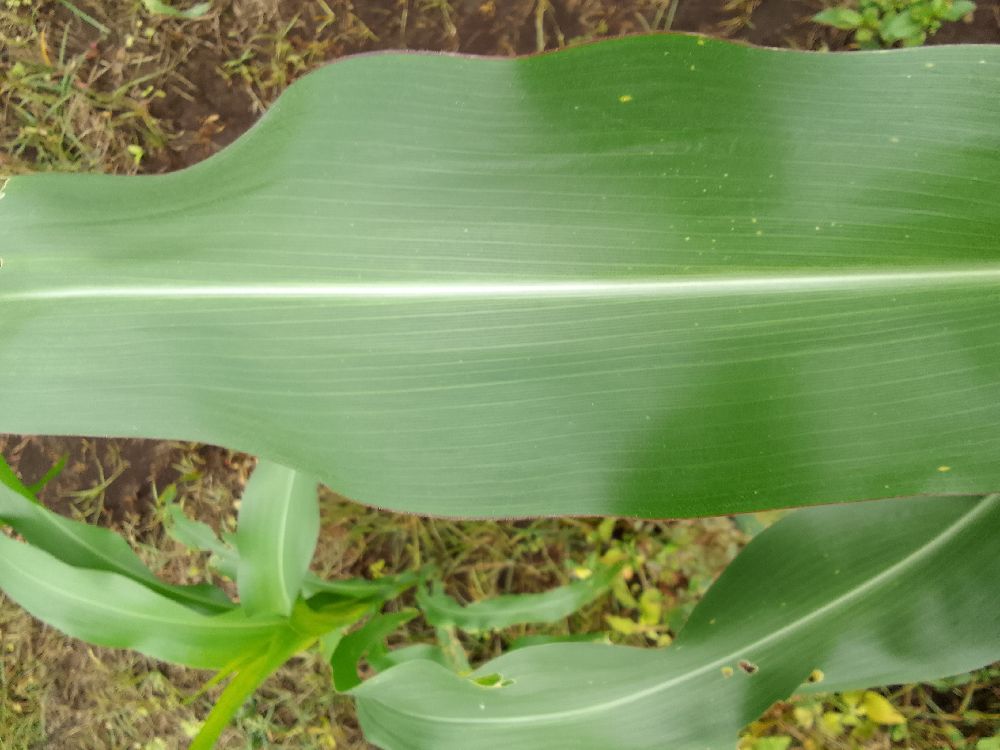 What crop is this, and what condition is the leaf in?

maize, healthy
